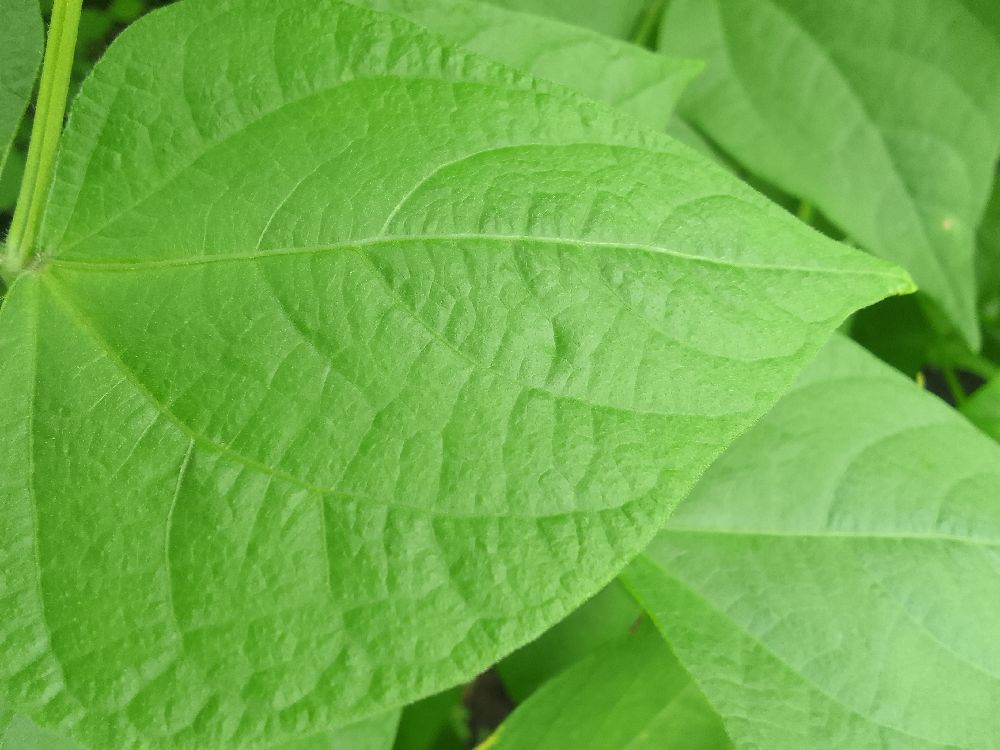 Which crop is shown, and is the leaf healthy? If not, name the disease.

common bean, healthy
